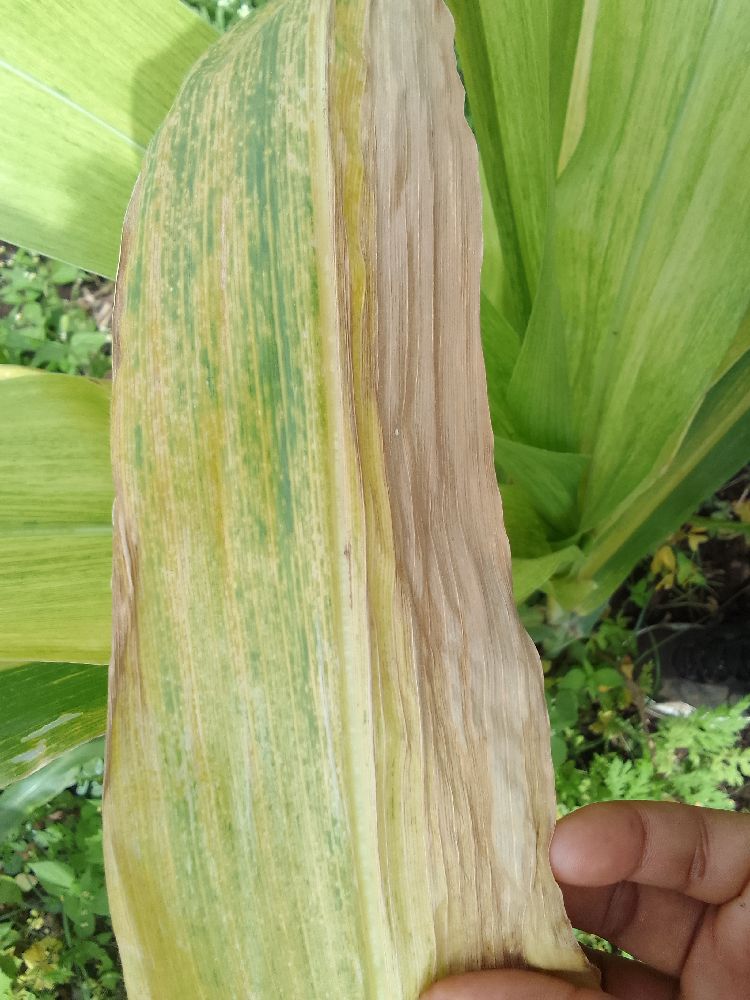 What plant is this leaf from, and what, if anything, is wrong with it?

maize, maize lethal necrosis
